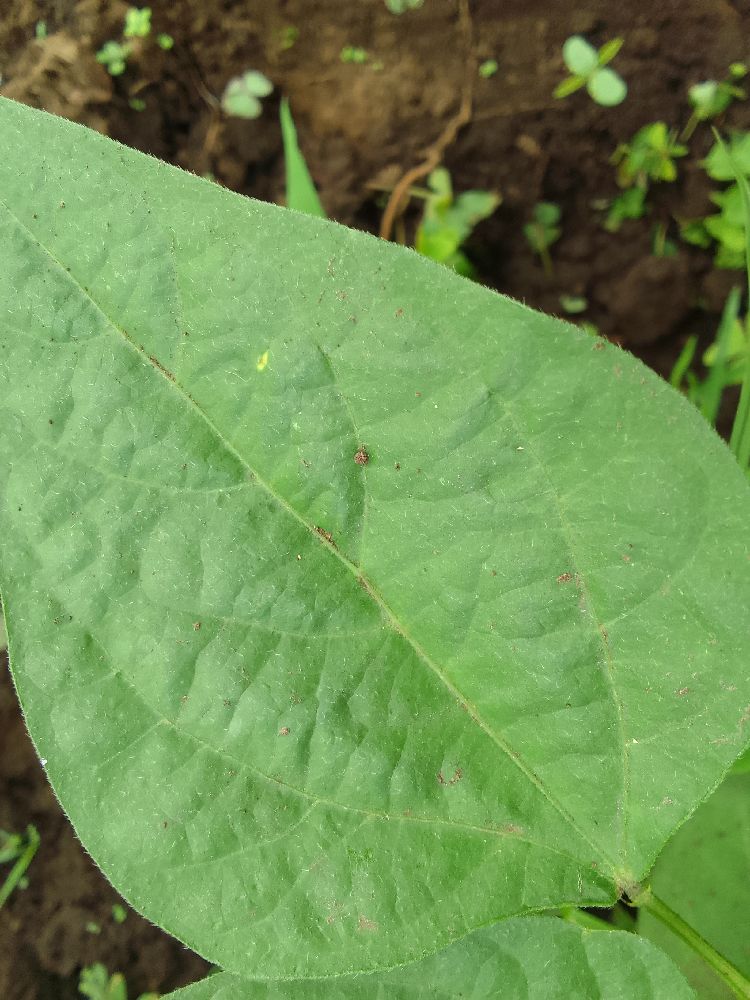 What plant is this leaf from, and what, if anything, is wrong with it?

common bean, healthy
